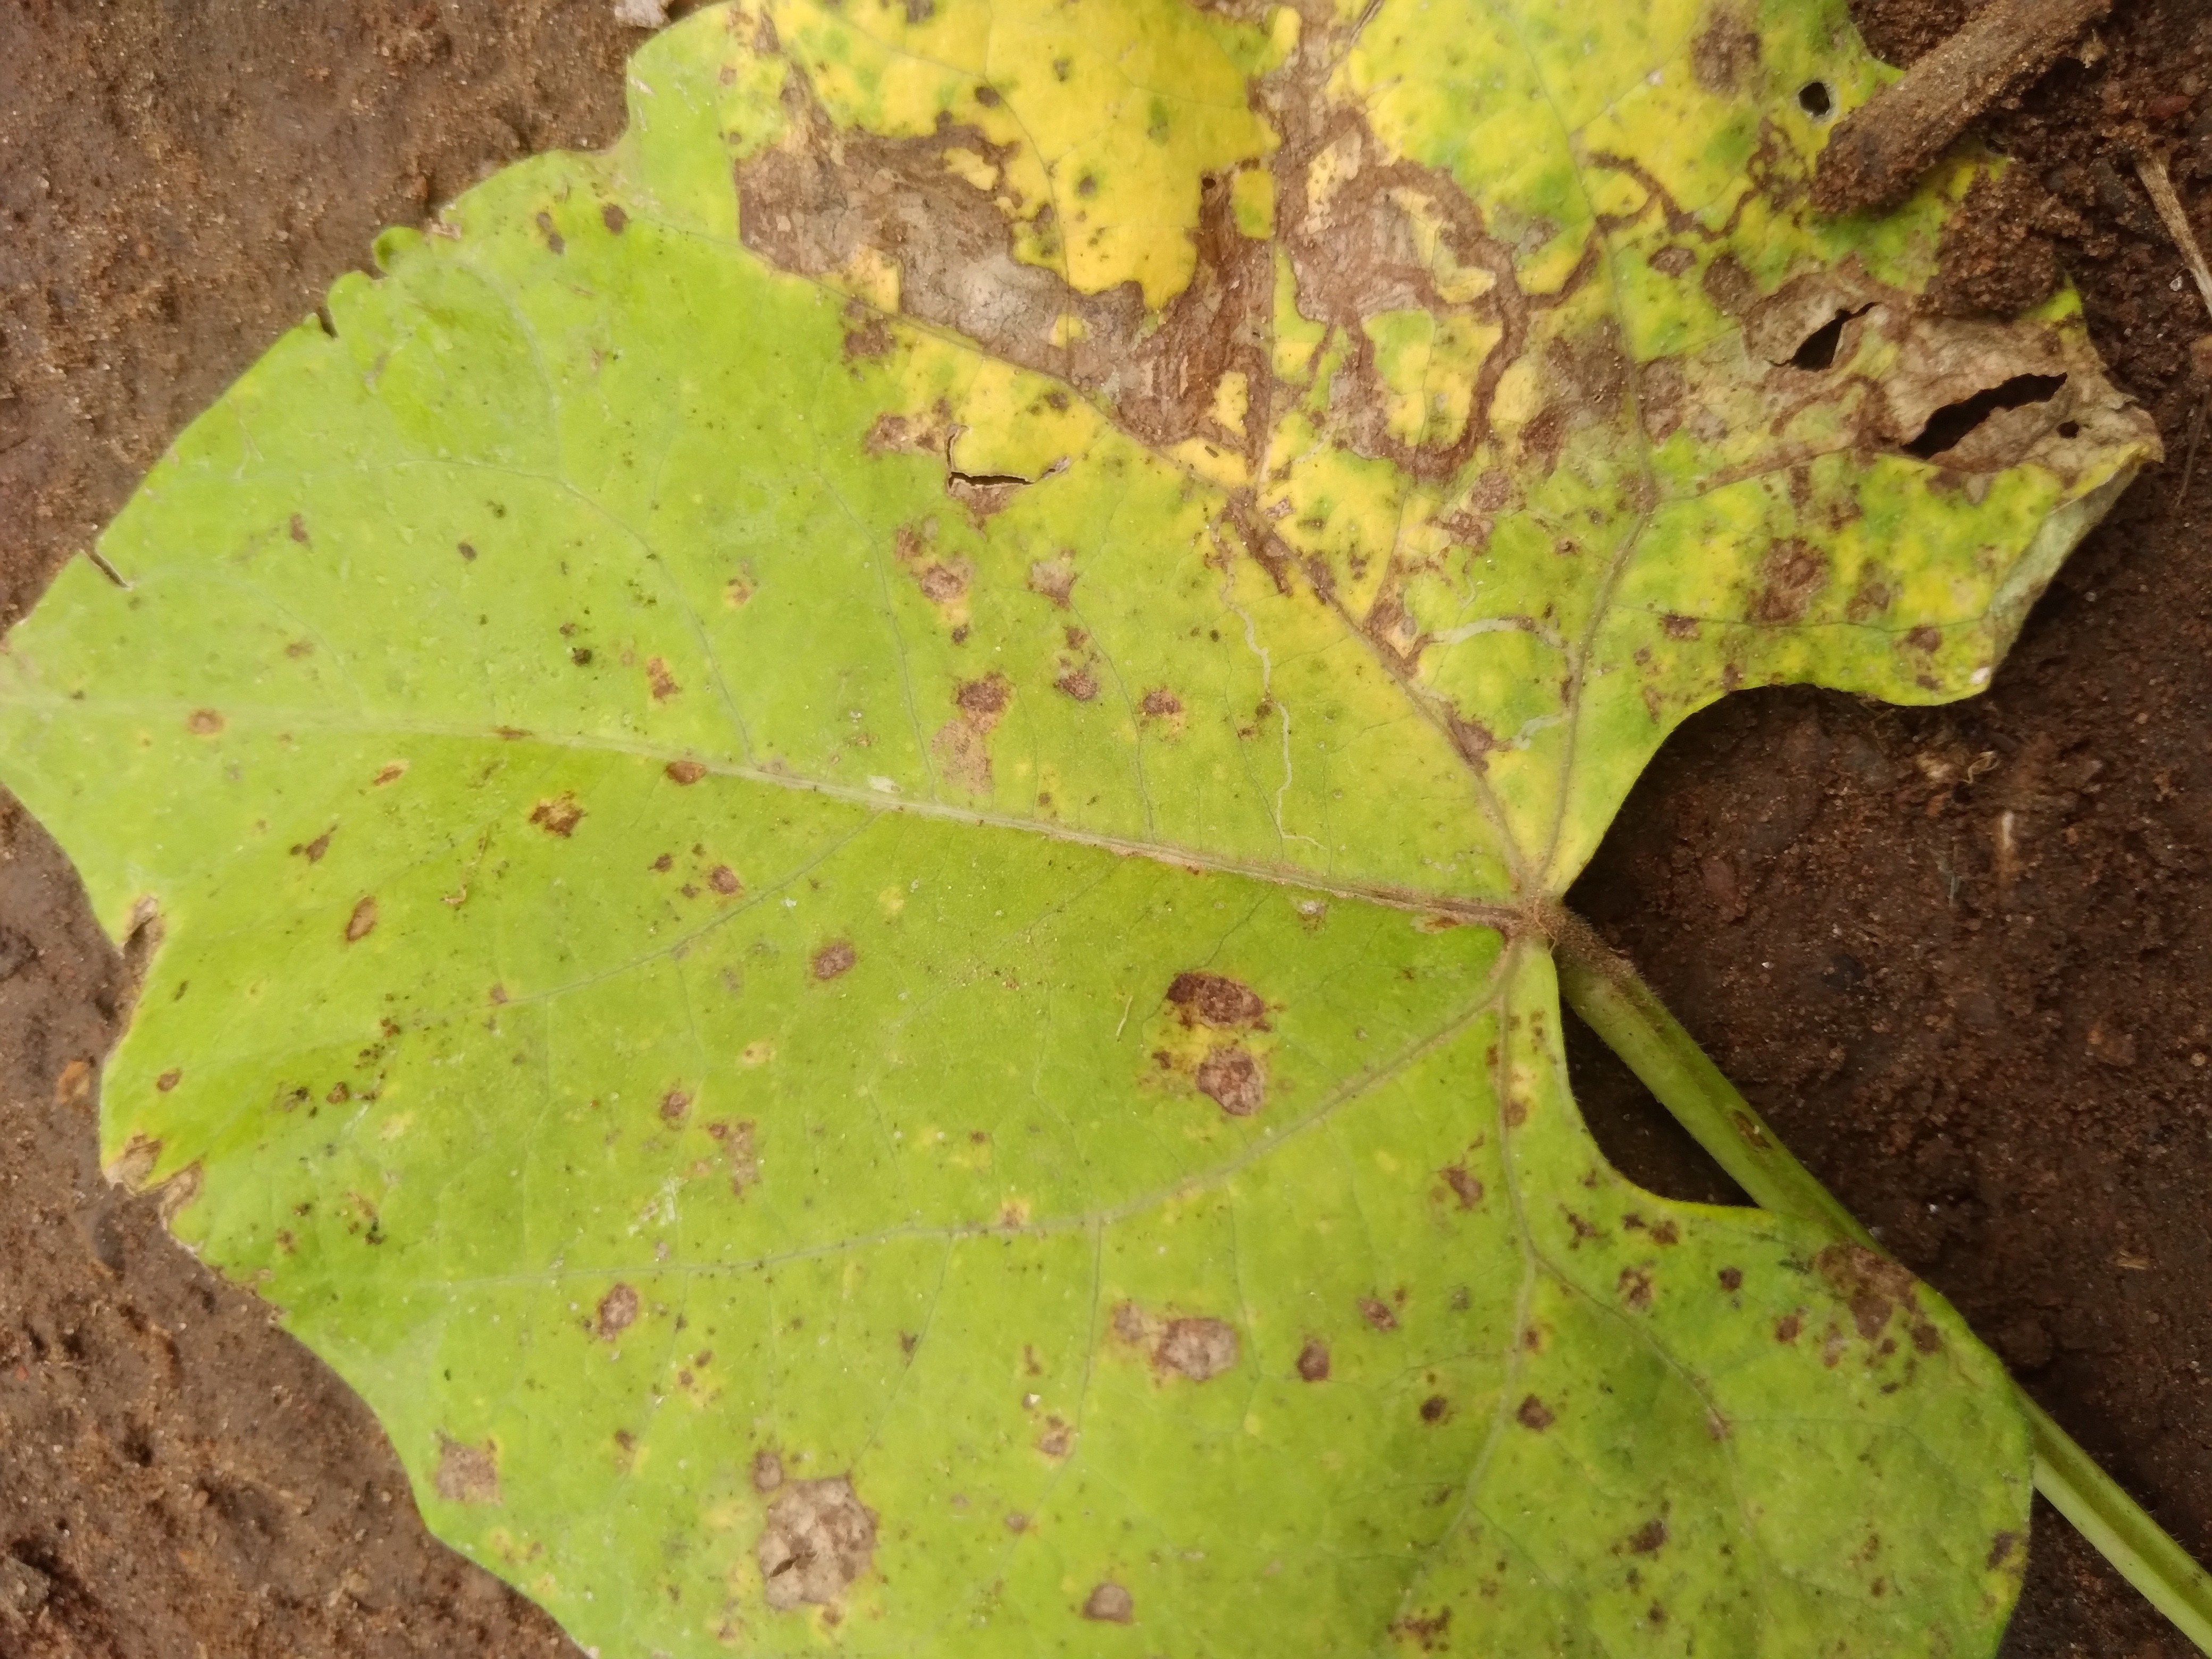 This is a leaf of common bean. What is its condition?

rust
